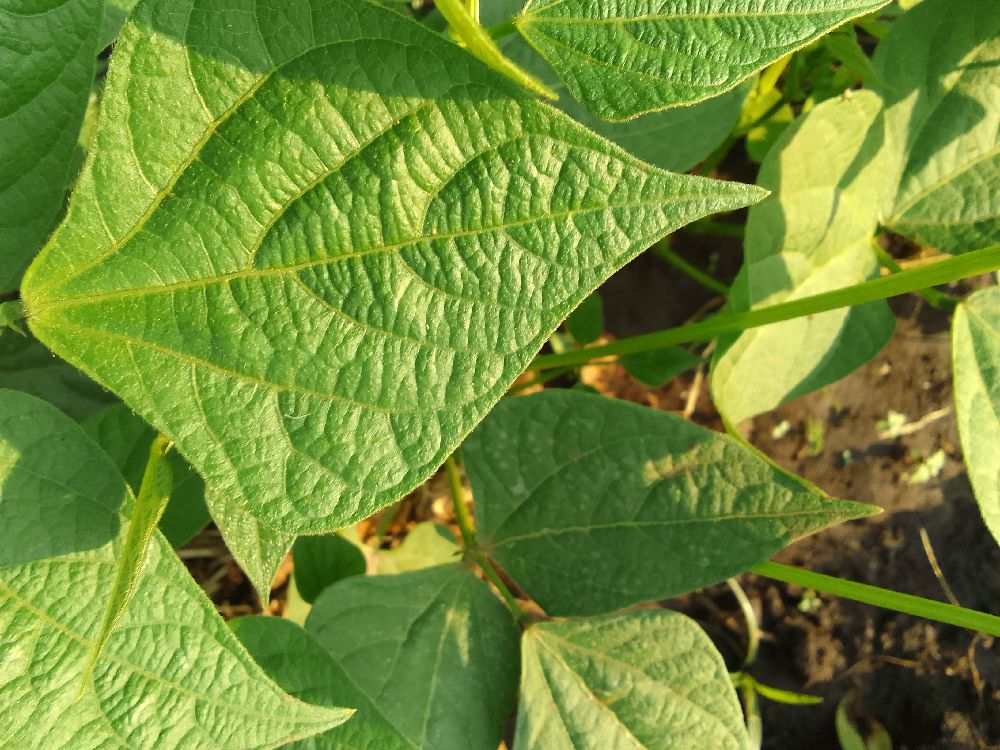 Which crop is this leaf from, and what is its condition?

common bean, healthy
